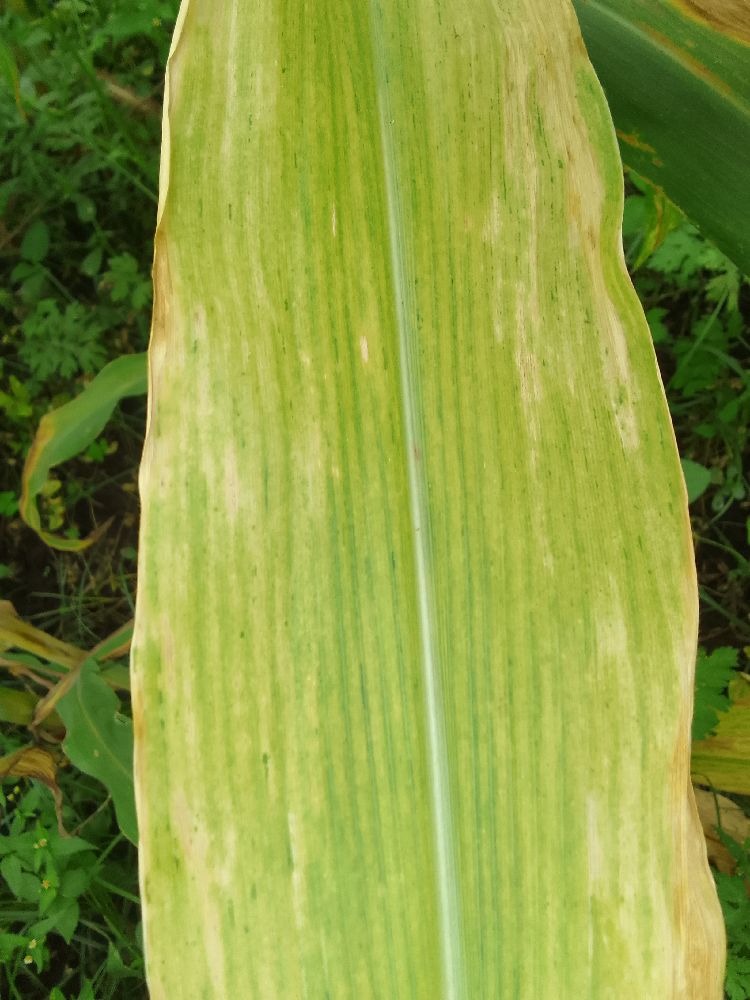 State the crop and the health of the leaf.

maize, maize lethal necrosis
